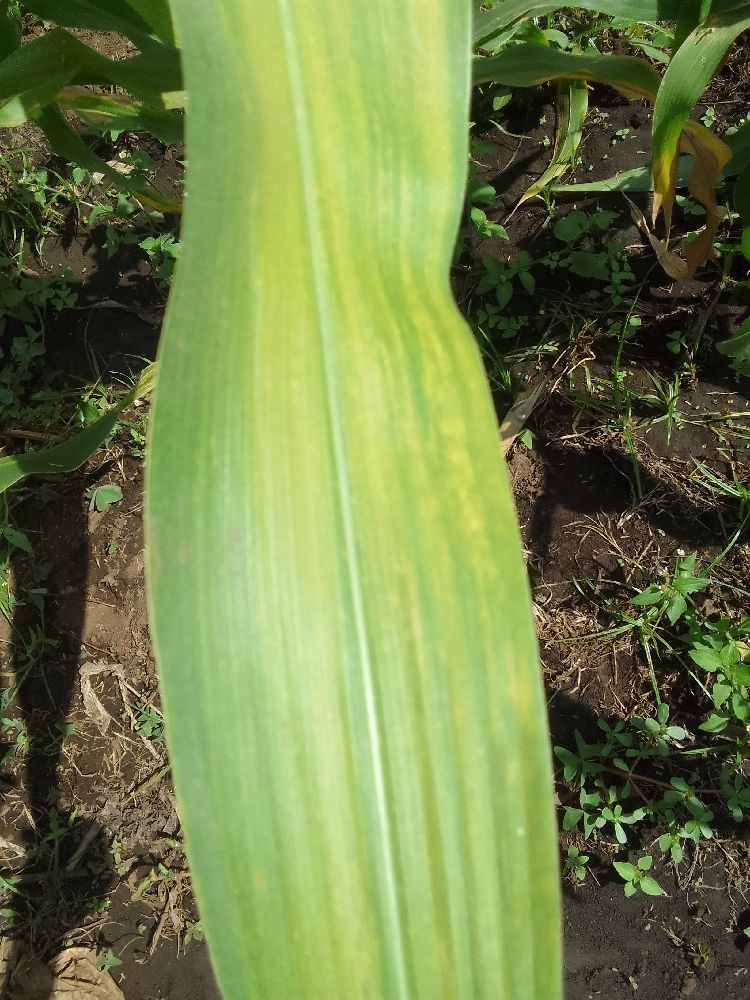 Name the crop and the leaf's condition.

maize, maize lethal necrosis
